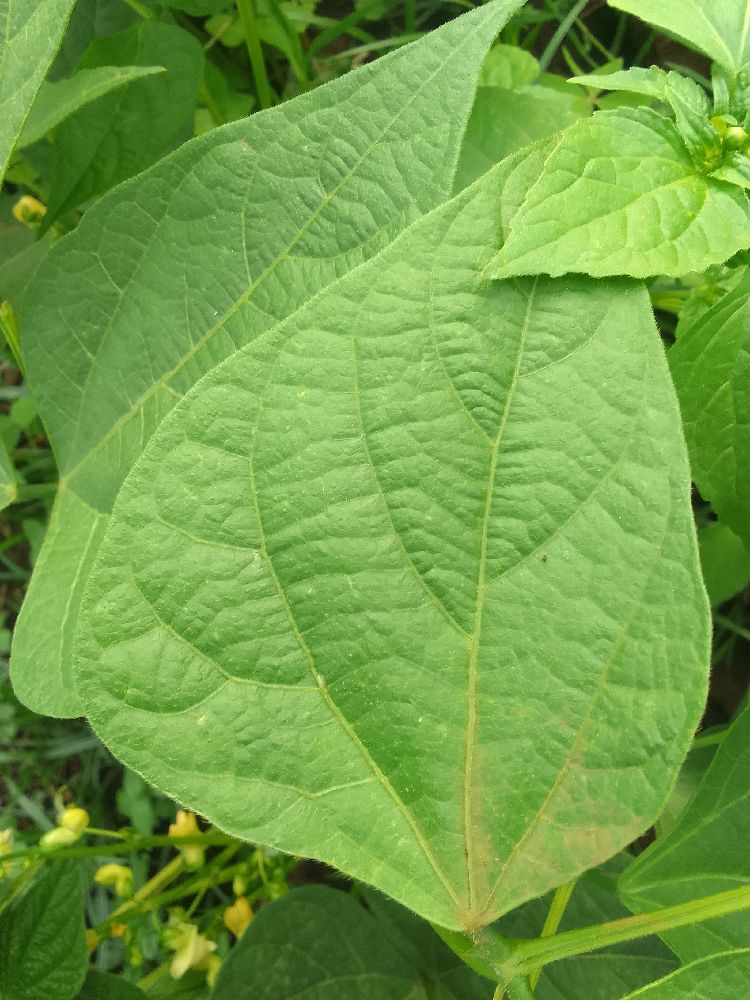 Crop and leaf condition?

common bean, healthy
